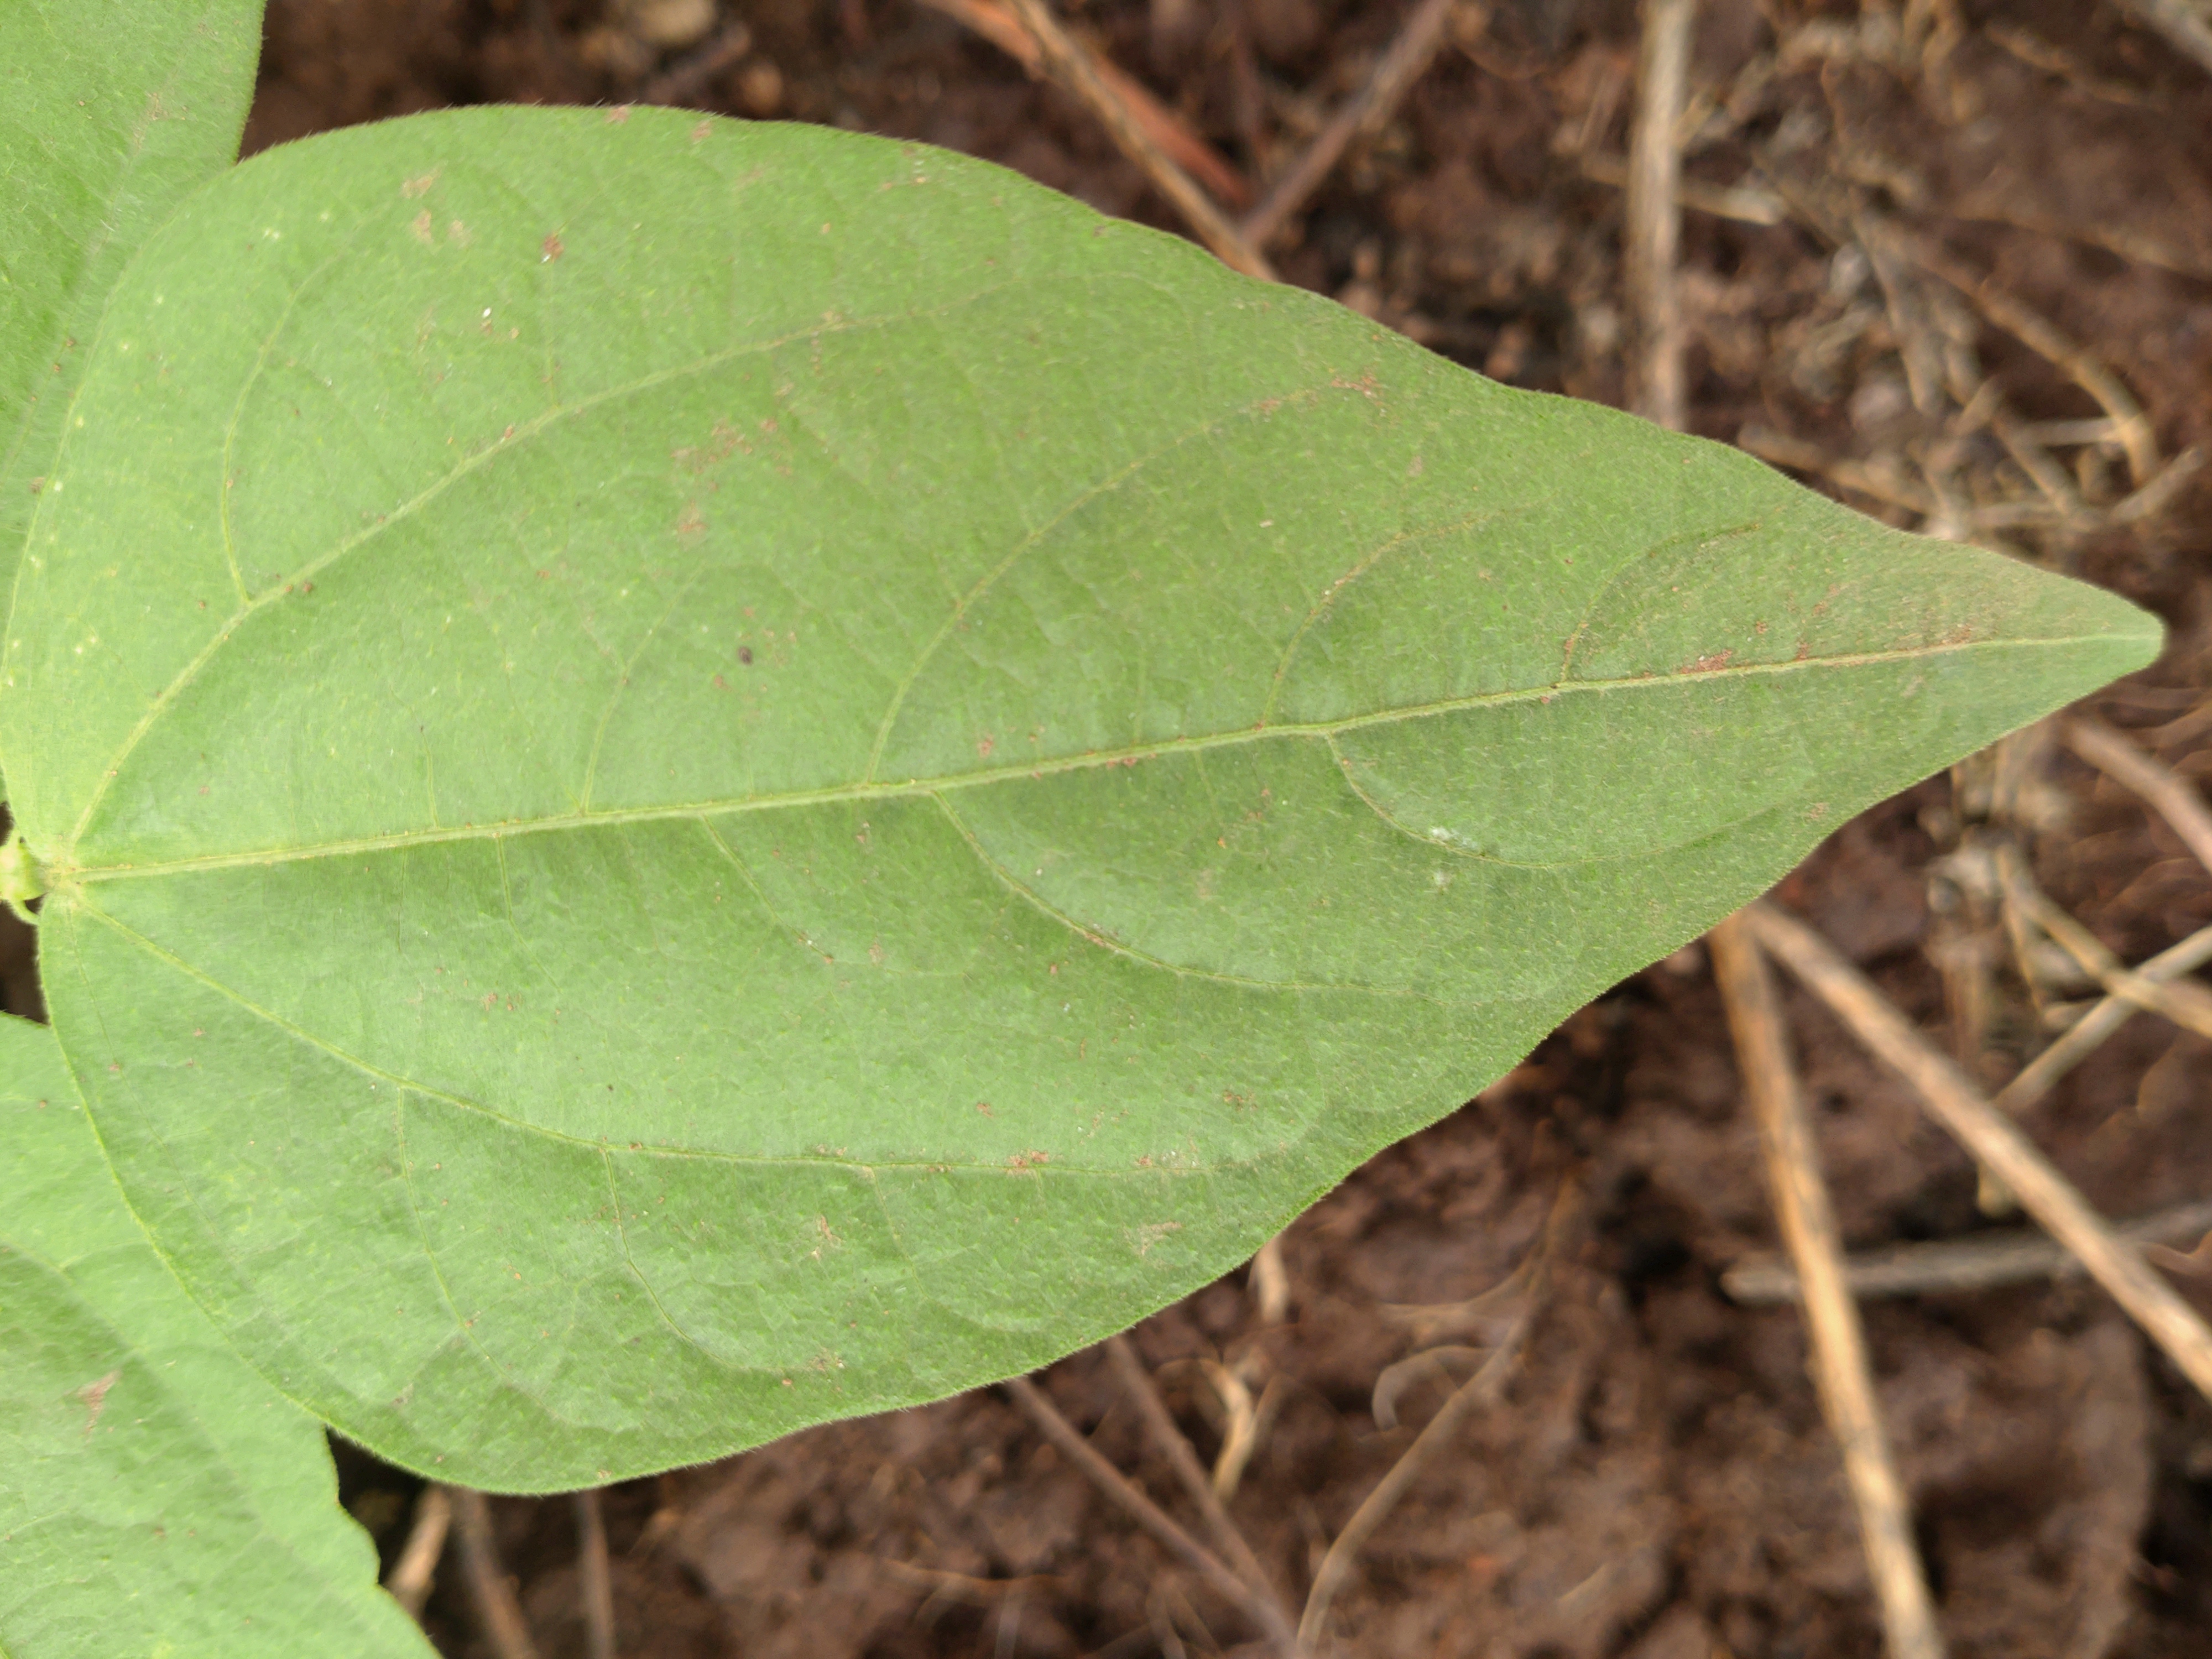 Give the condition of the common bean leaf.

healthy
